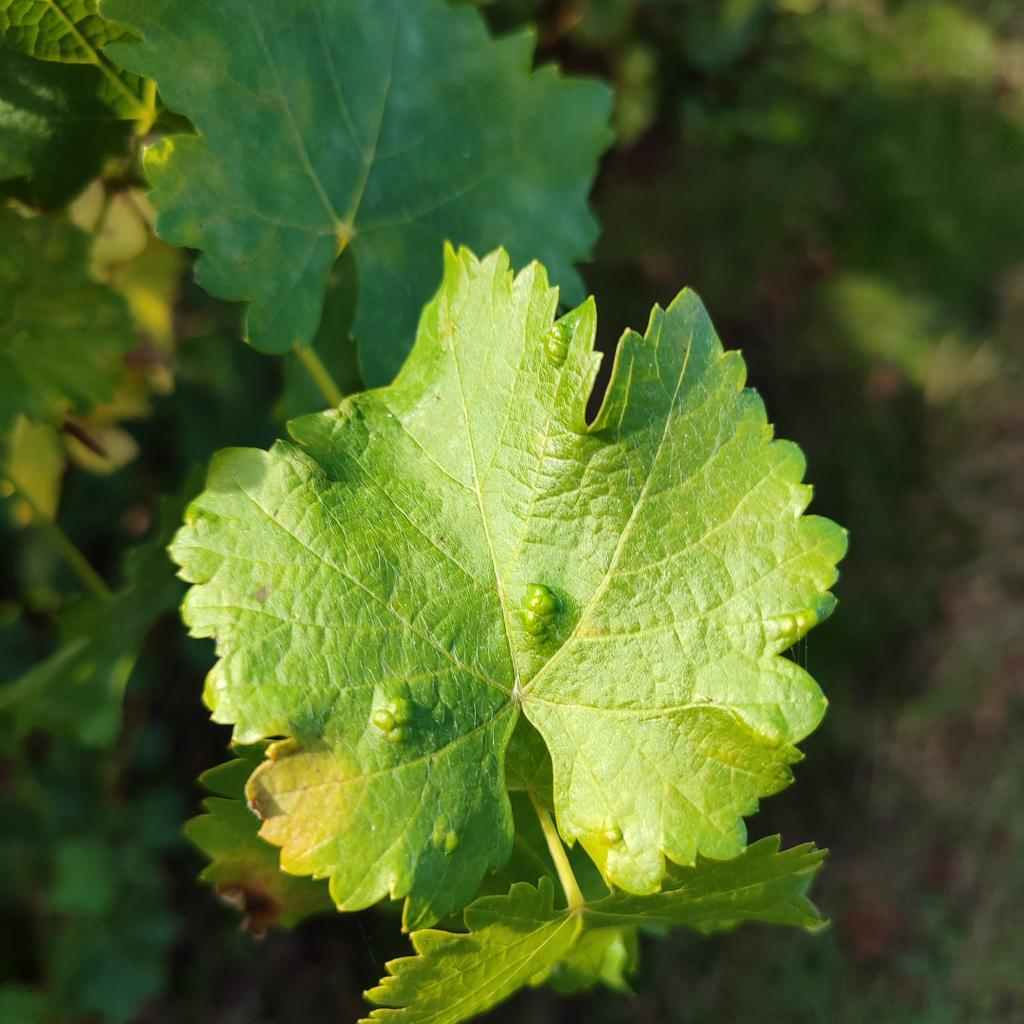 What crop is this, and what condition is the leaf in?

grapevine, erineum mite
